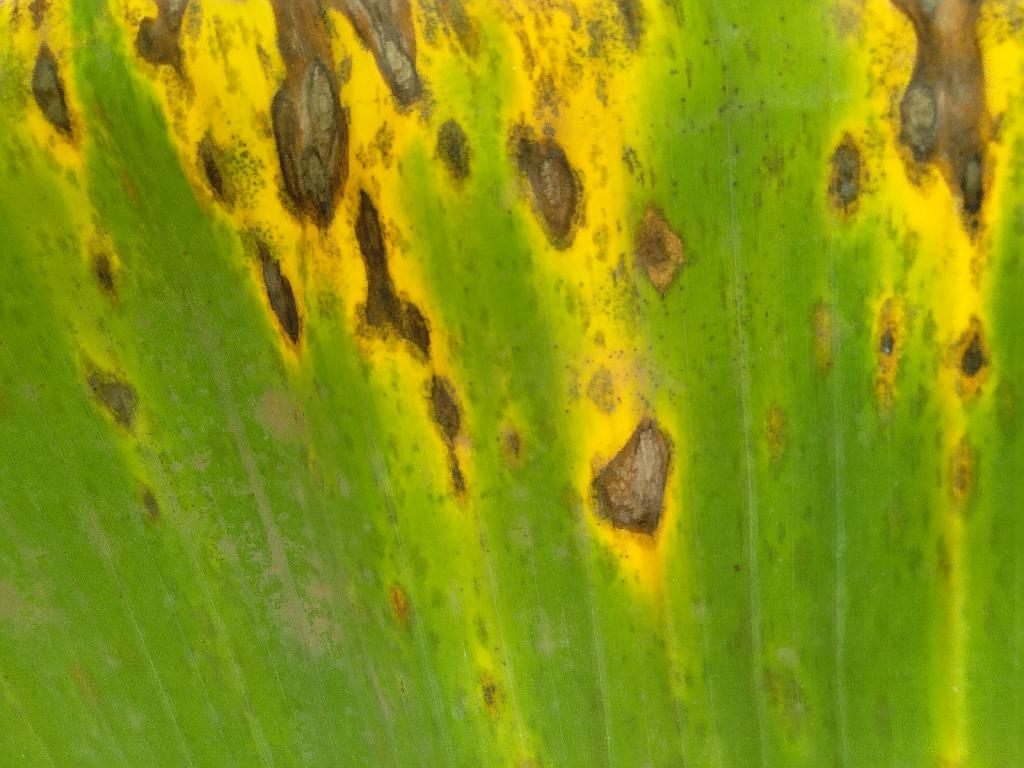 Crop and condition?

banana, black sigatoka
